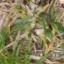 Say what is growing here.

grass
